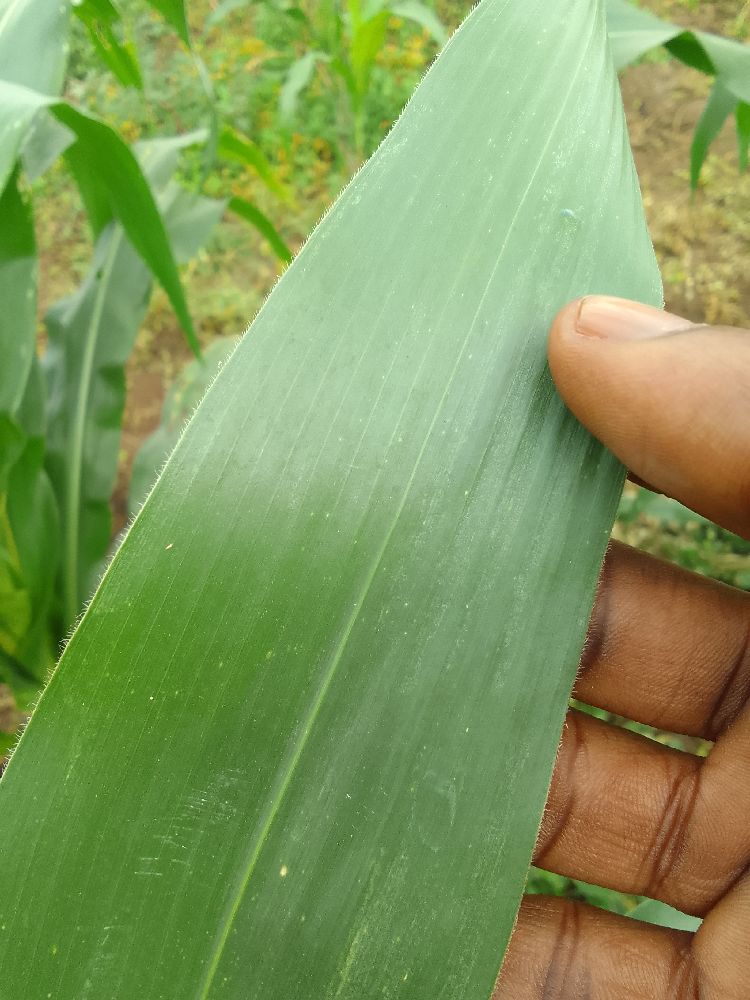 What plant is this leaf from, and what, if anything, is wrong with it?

maize, healthy
